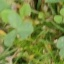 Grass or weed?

unstructured weed
